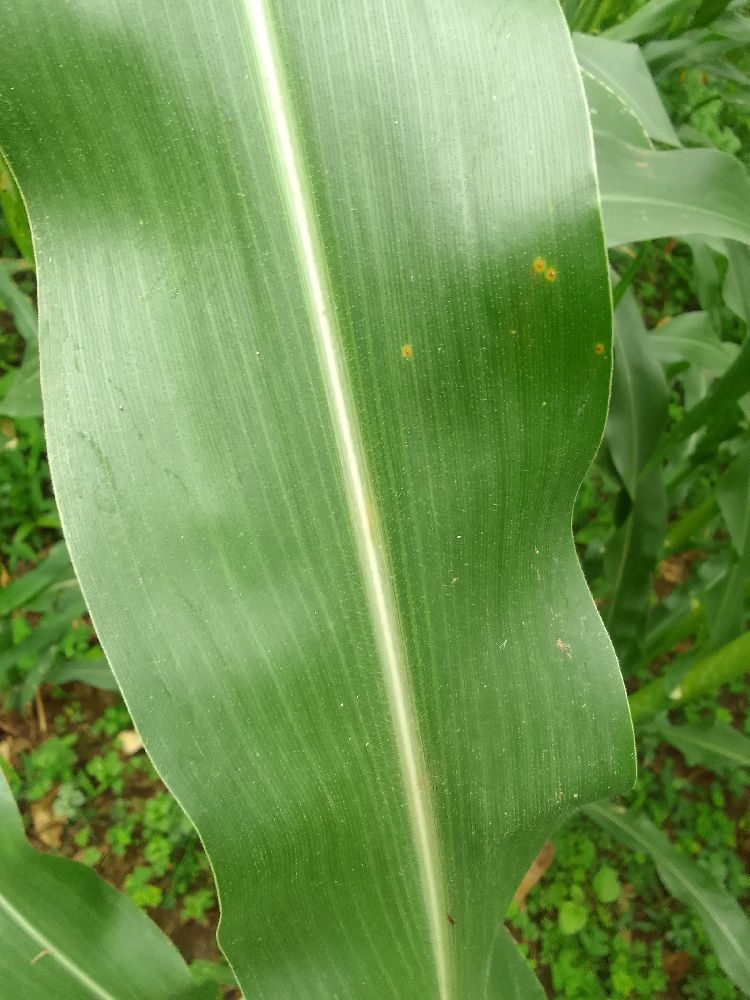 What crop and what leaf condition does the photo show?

maize, healthy
